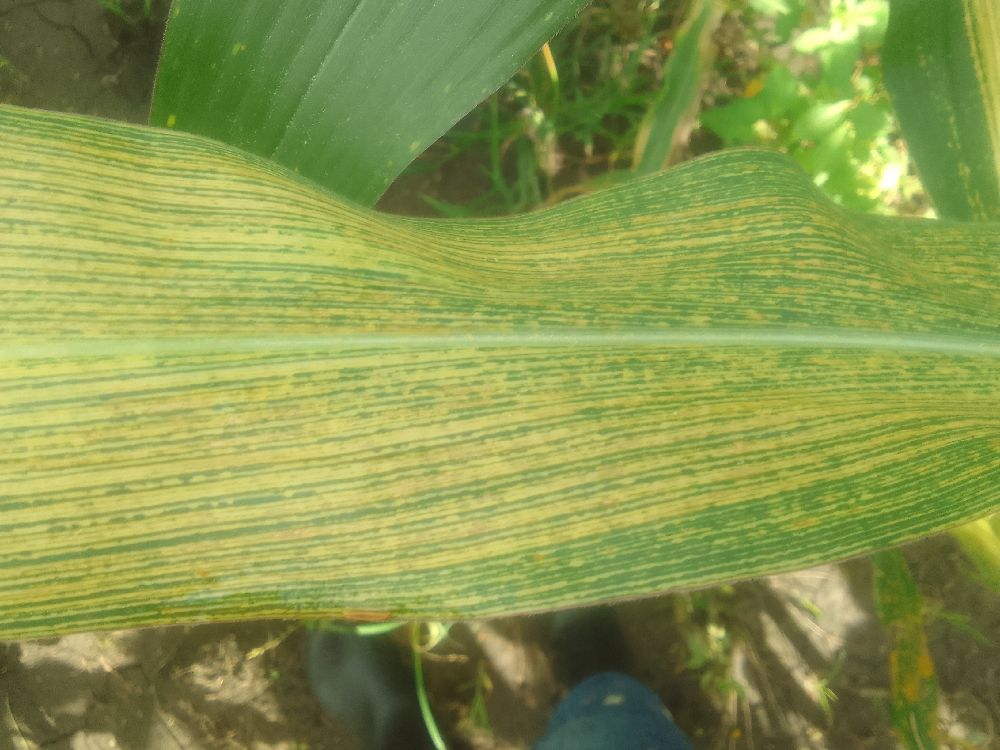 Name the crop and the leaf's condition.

maize, maize streak virus
